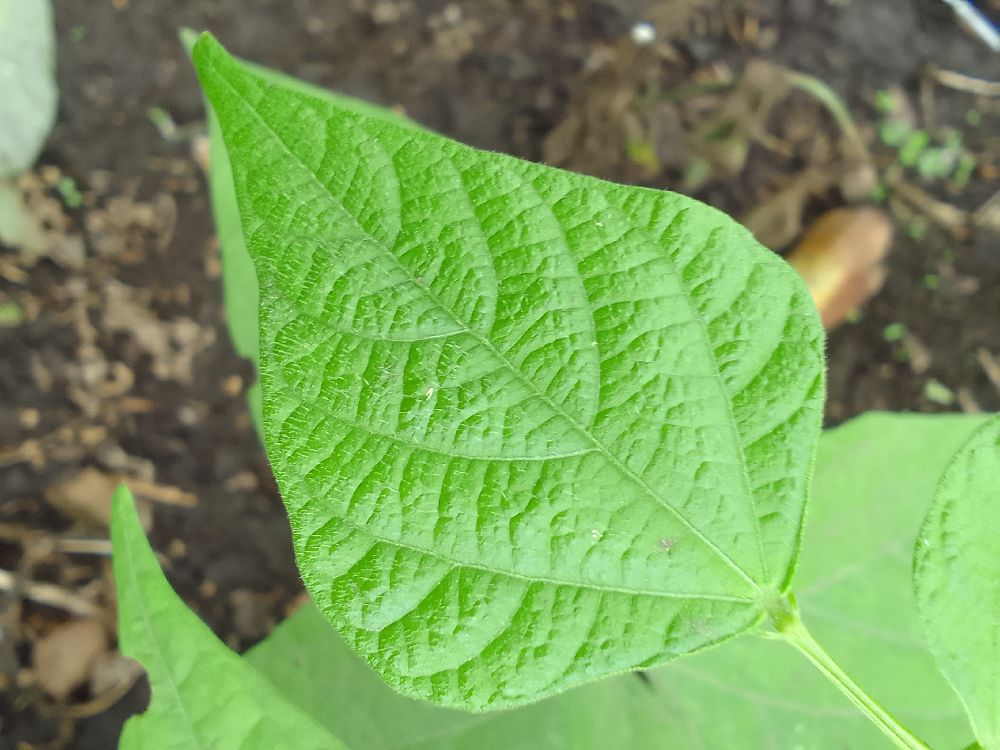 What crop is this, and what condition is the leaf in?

common bean, healthy
